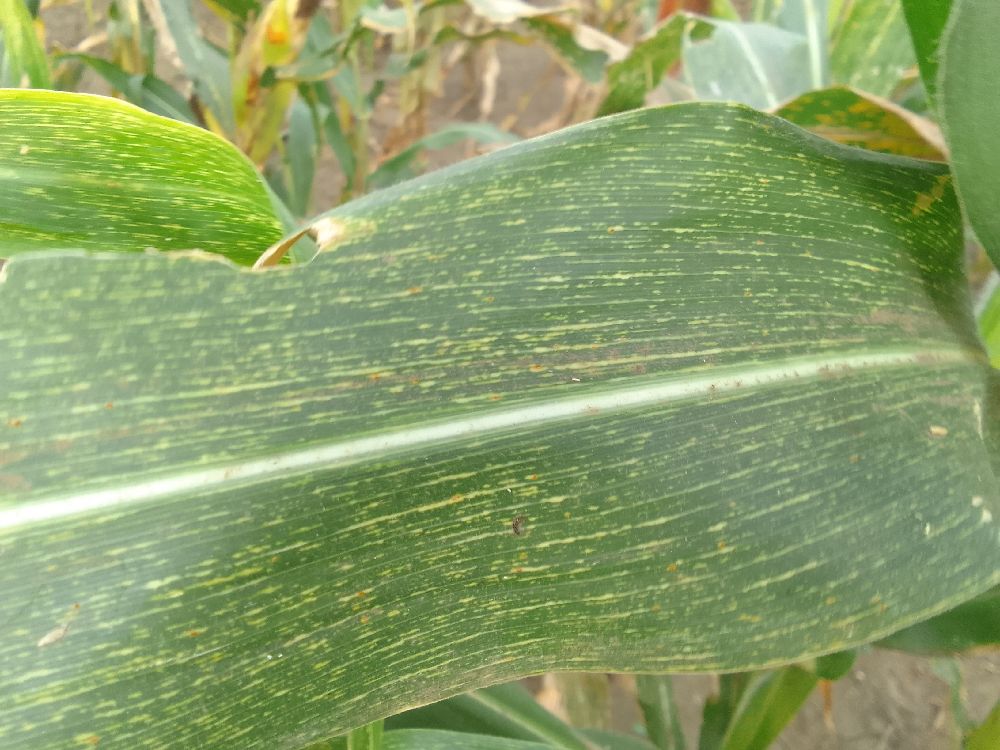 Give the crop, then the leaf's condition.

maize, maize streak virus
